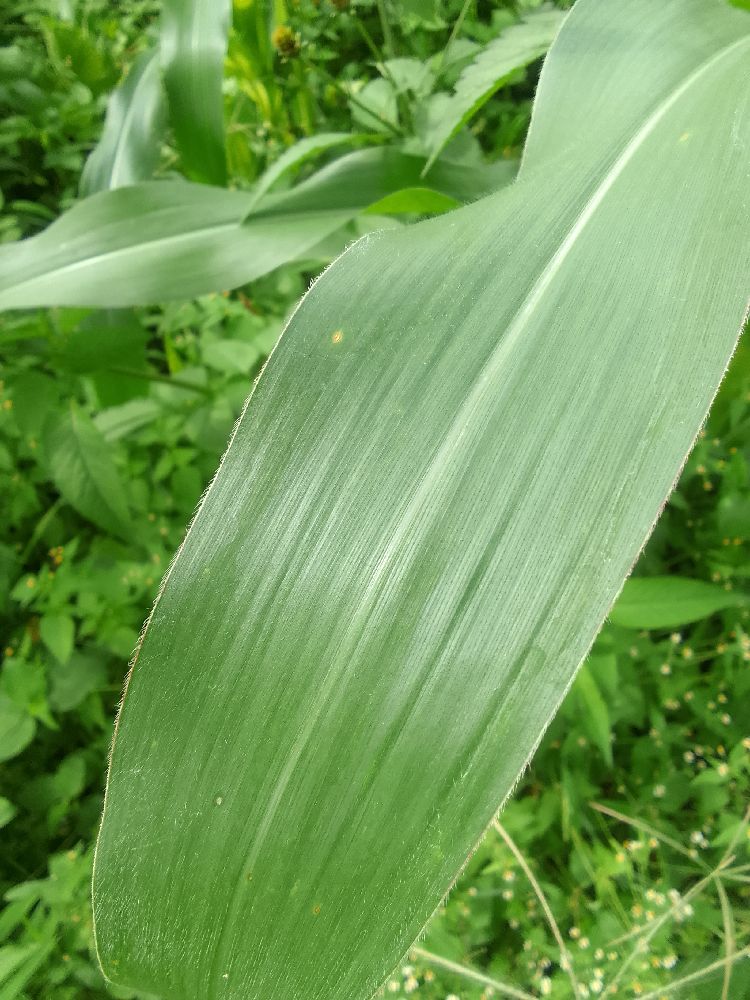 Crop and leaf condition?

maize, healthy
